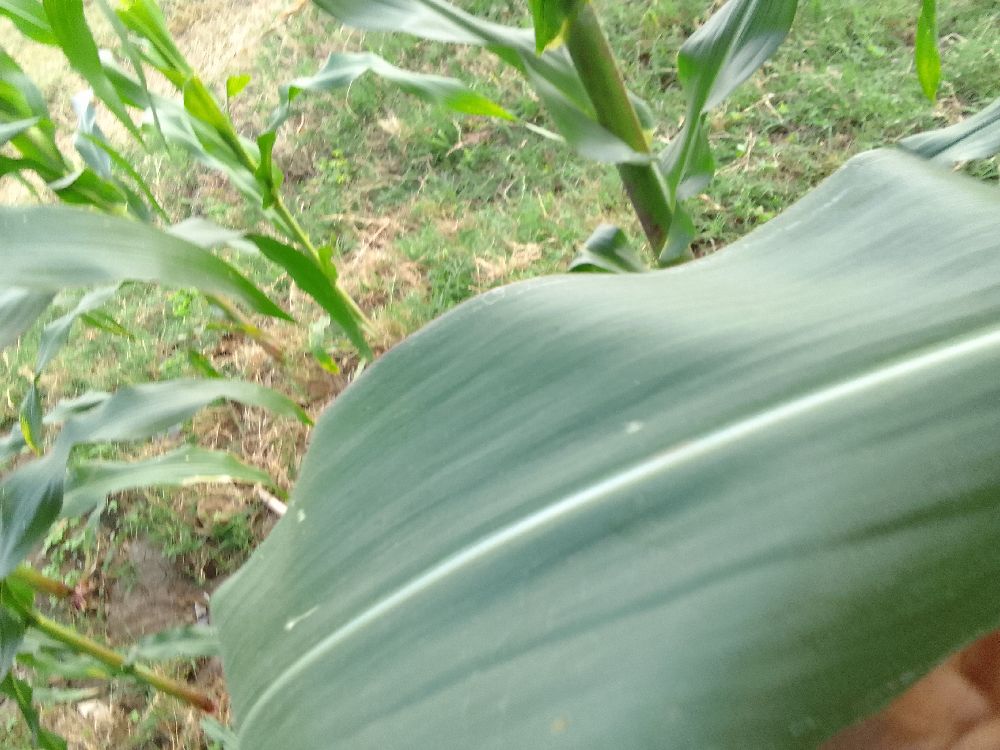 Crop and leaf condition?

maize, healthy
